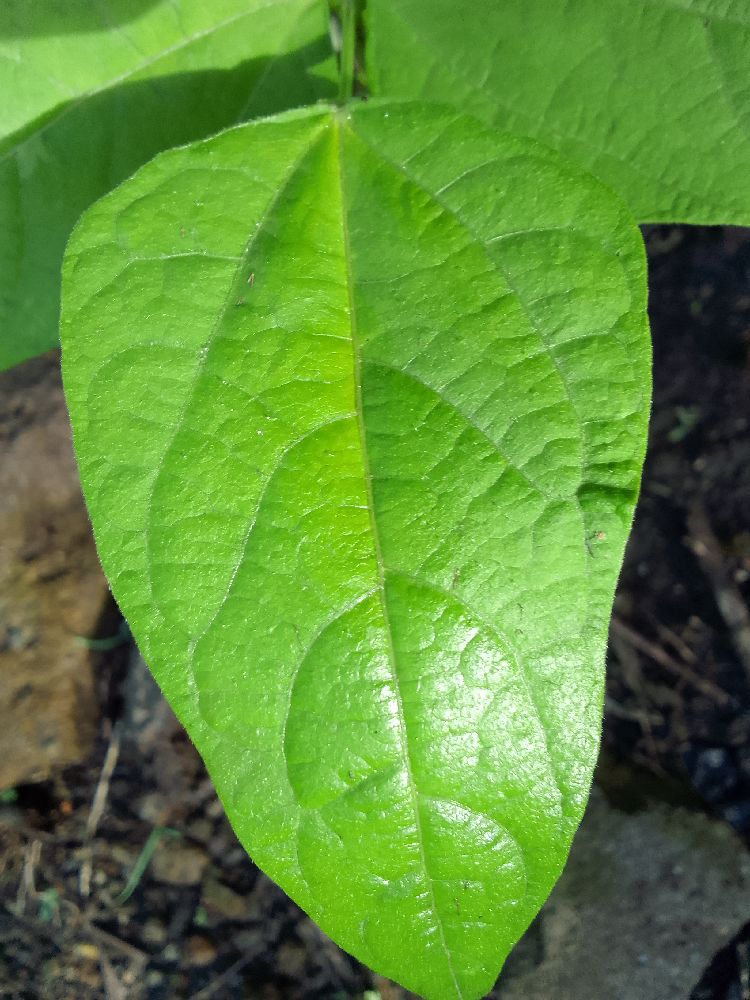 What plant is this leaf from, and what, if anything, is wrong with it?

common bean, healthy
